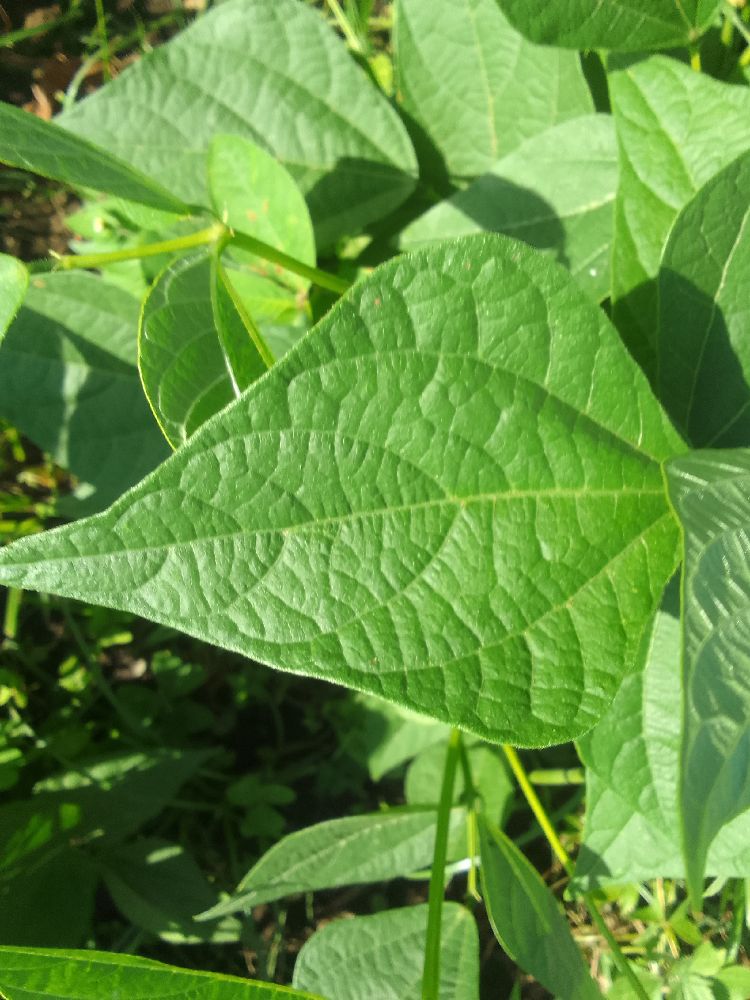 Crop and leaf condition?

common bean, healthy
